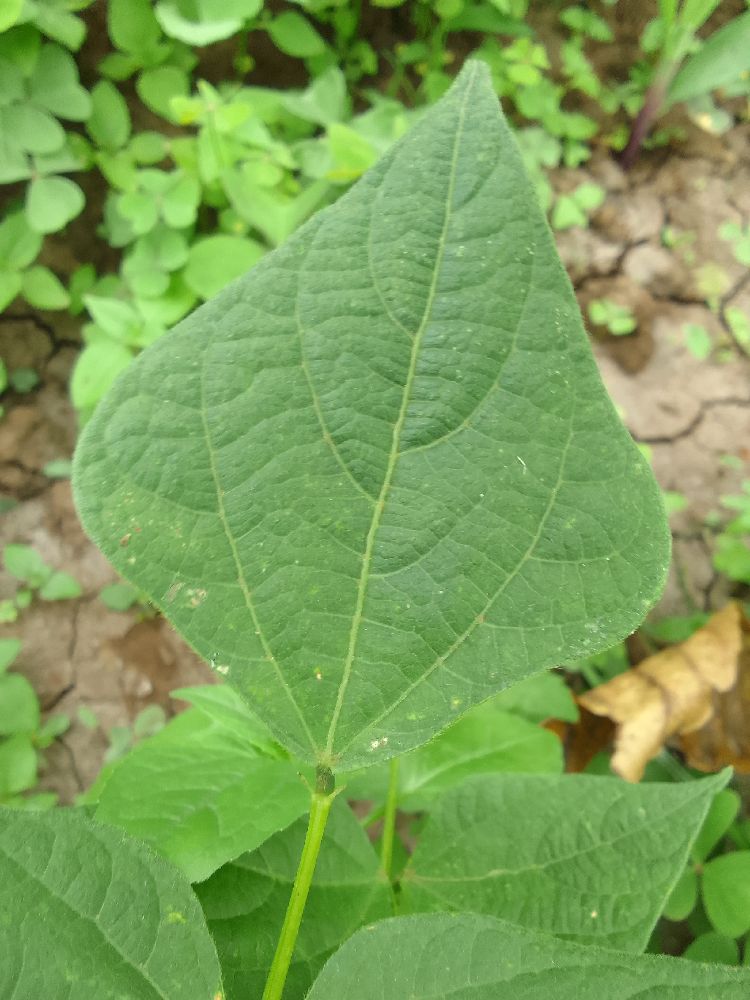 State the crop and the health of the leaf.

common bean, healthy
